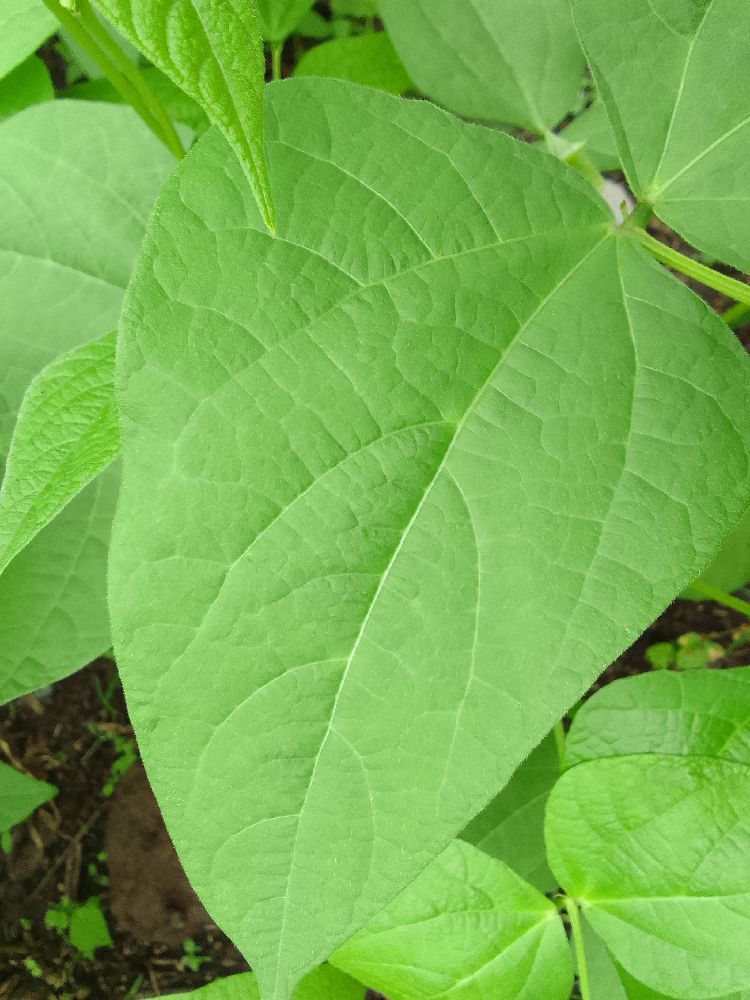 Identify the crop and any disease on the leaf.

common bean, healthy
